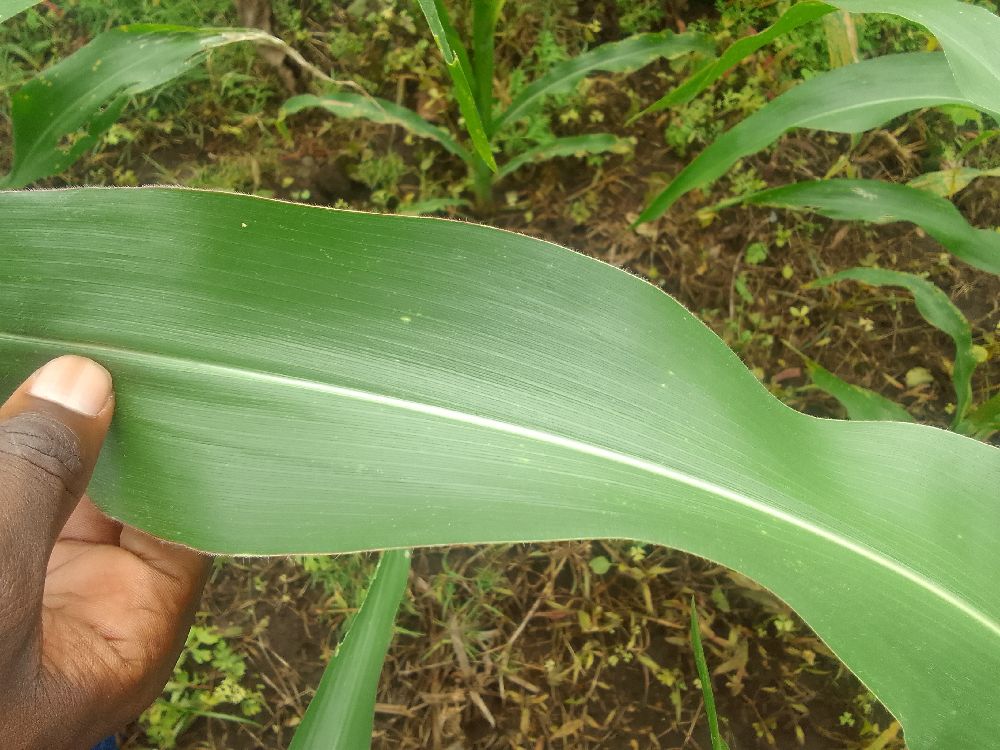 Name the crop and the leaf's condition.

maize, healthy
